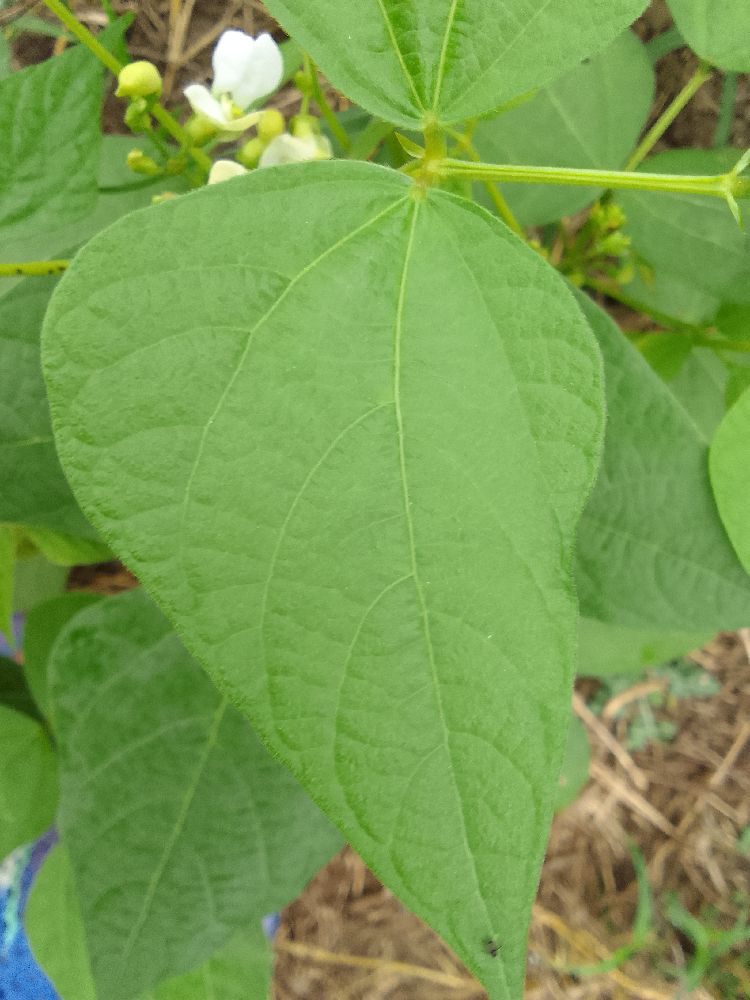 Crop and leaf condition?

common bean, healthy
